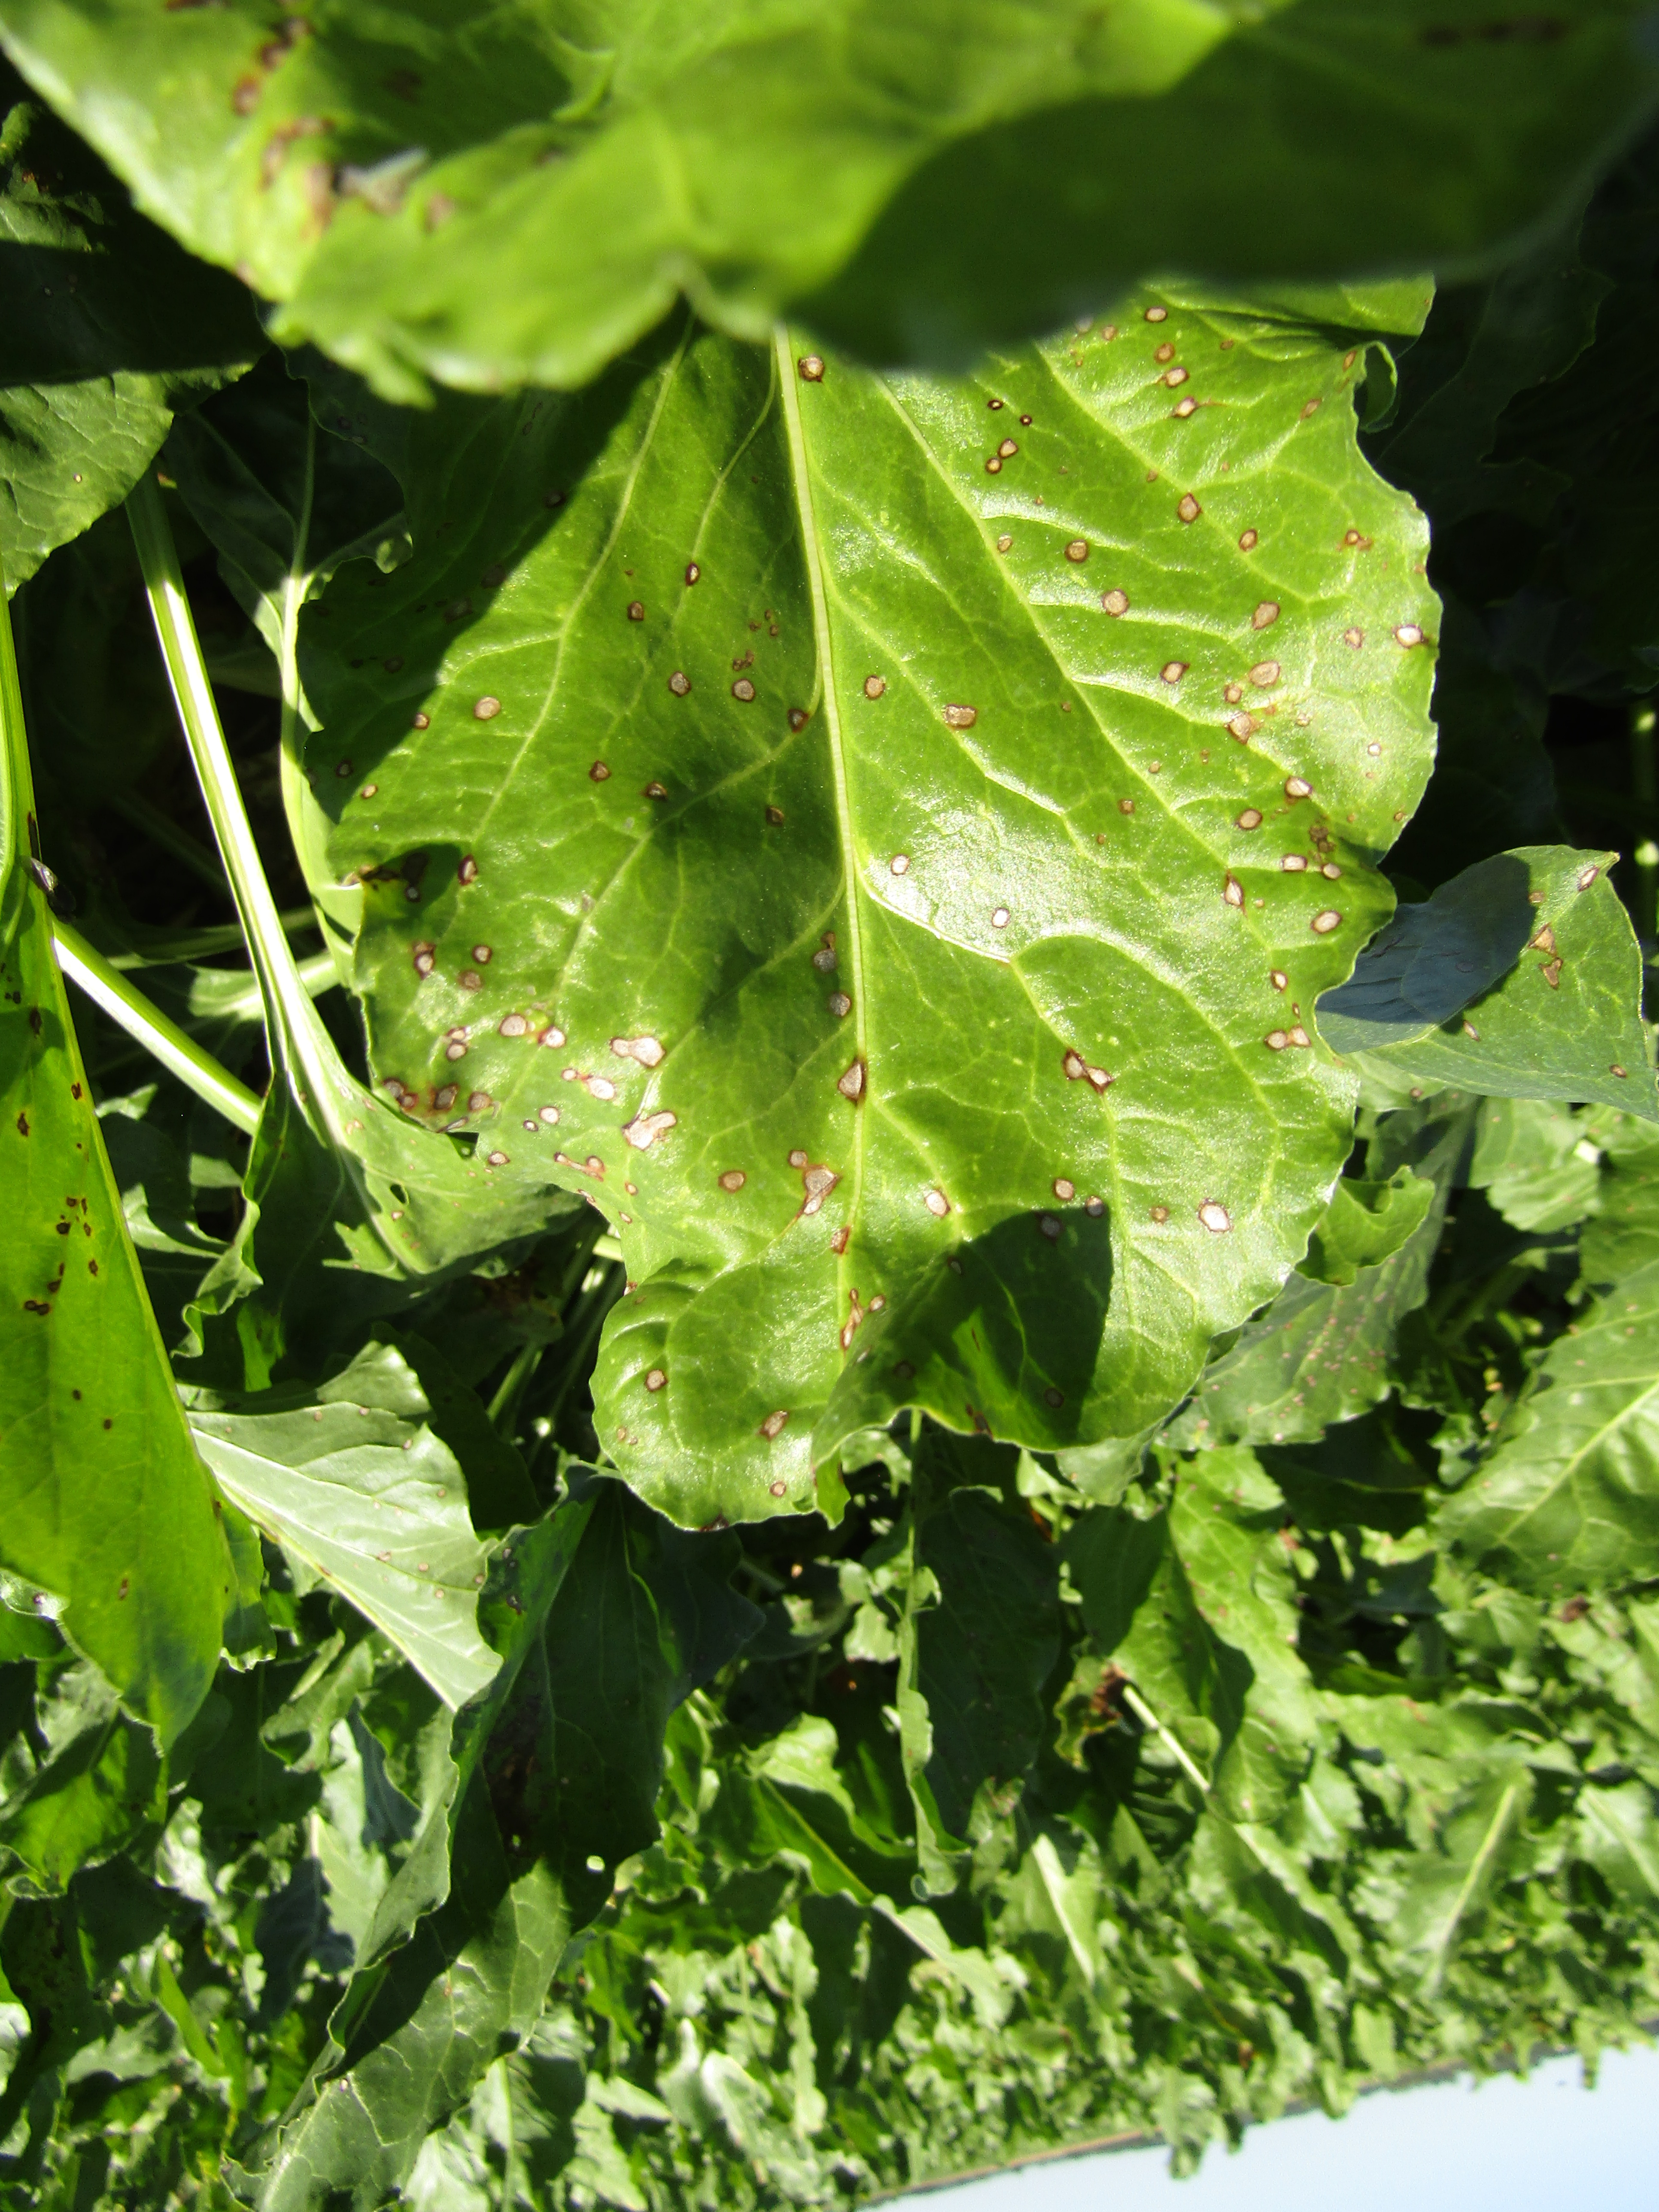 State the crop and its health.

beet, cercospora
